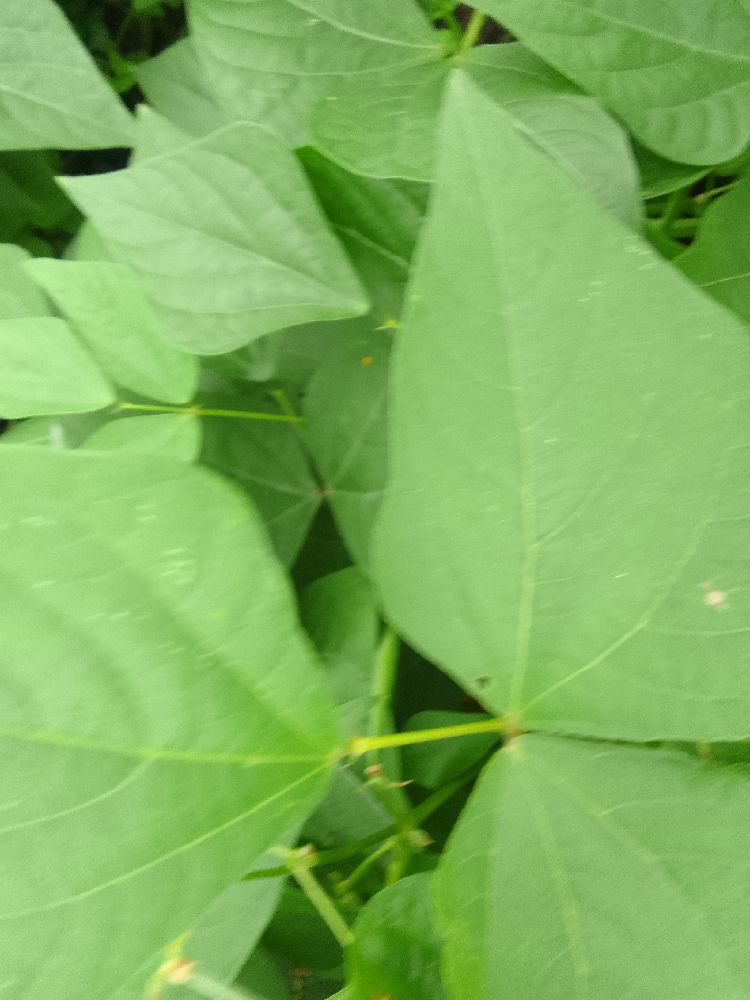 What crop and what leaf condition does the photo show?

common bean, healthy
